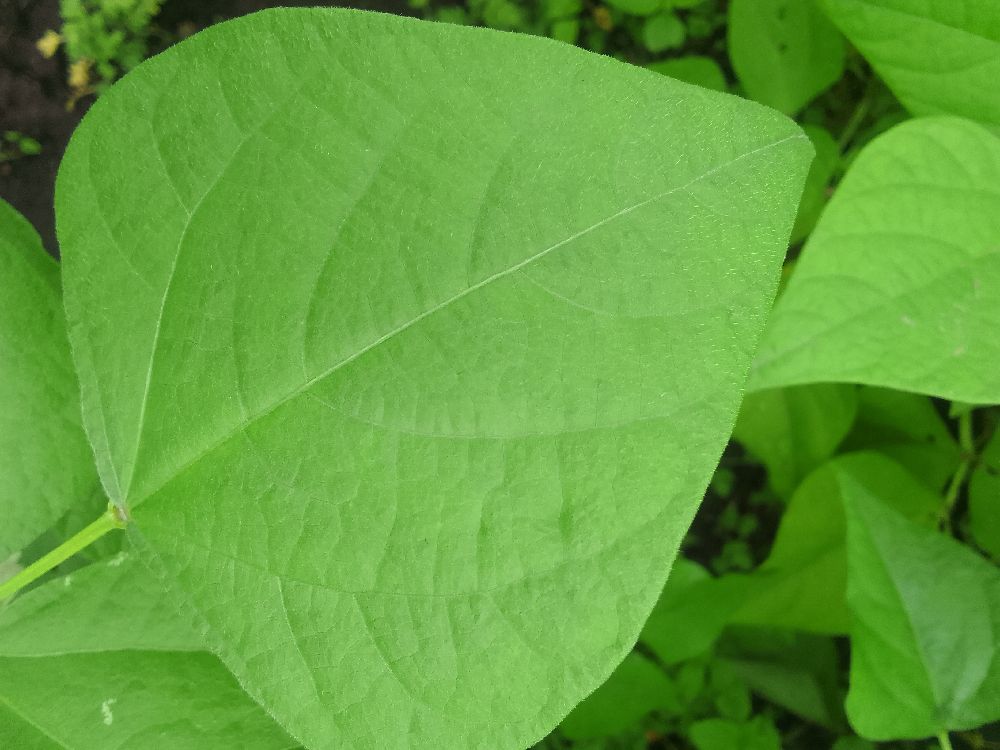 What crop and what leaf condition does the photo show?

common bean, healthy
